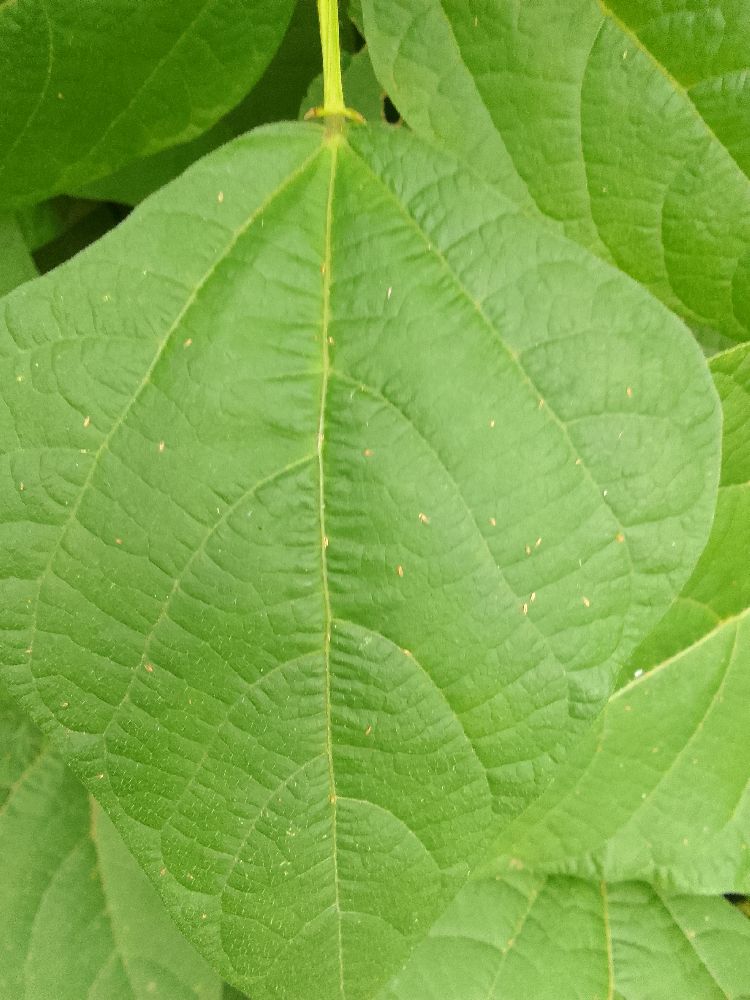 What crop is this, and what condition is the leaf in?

common bean, healthy
